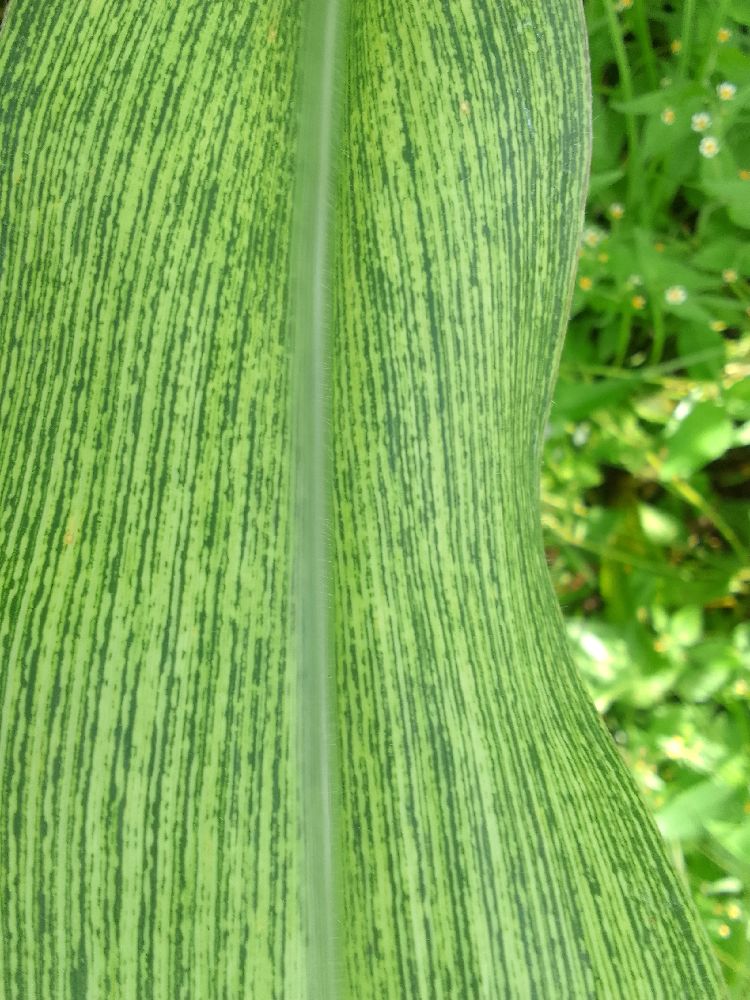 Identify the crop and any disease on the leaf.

maize, maize streak virus
